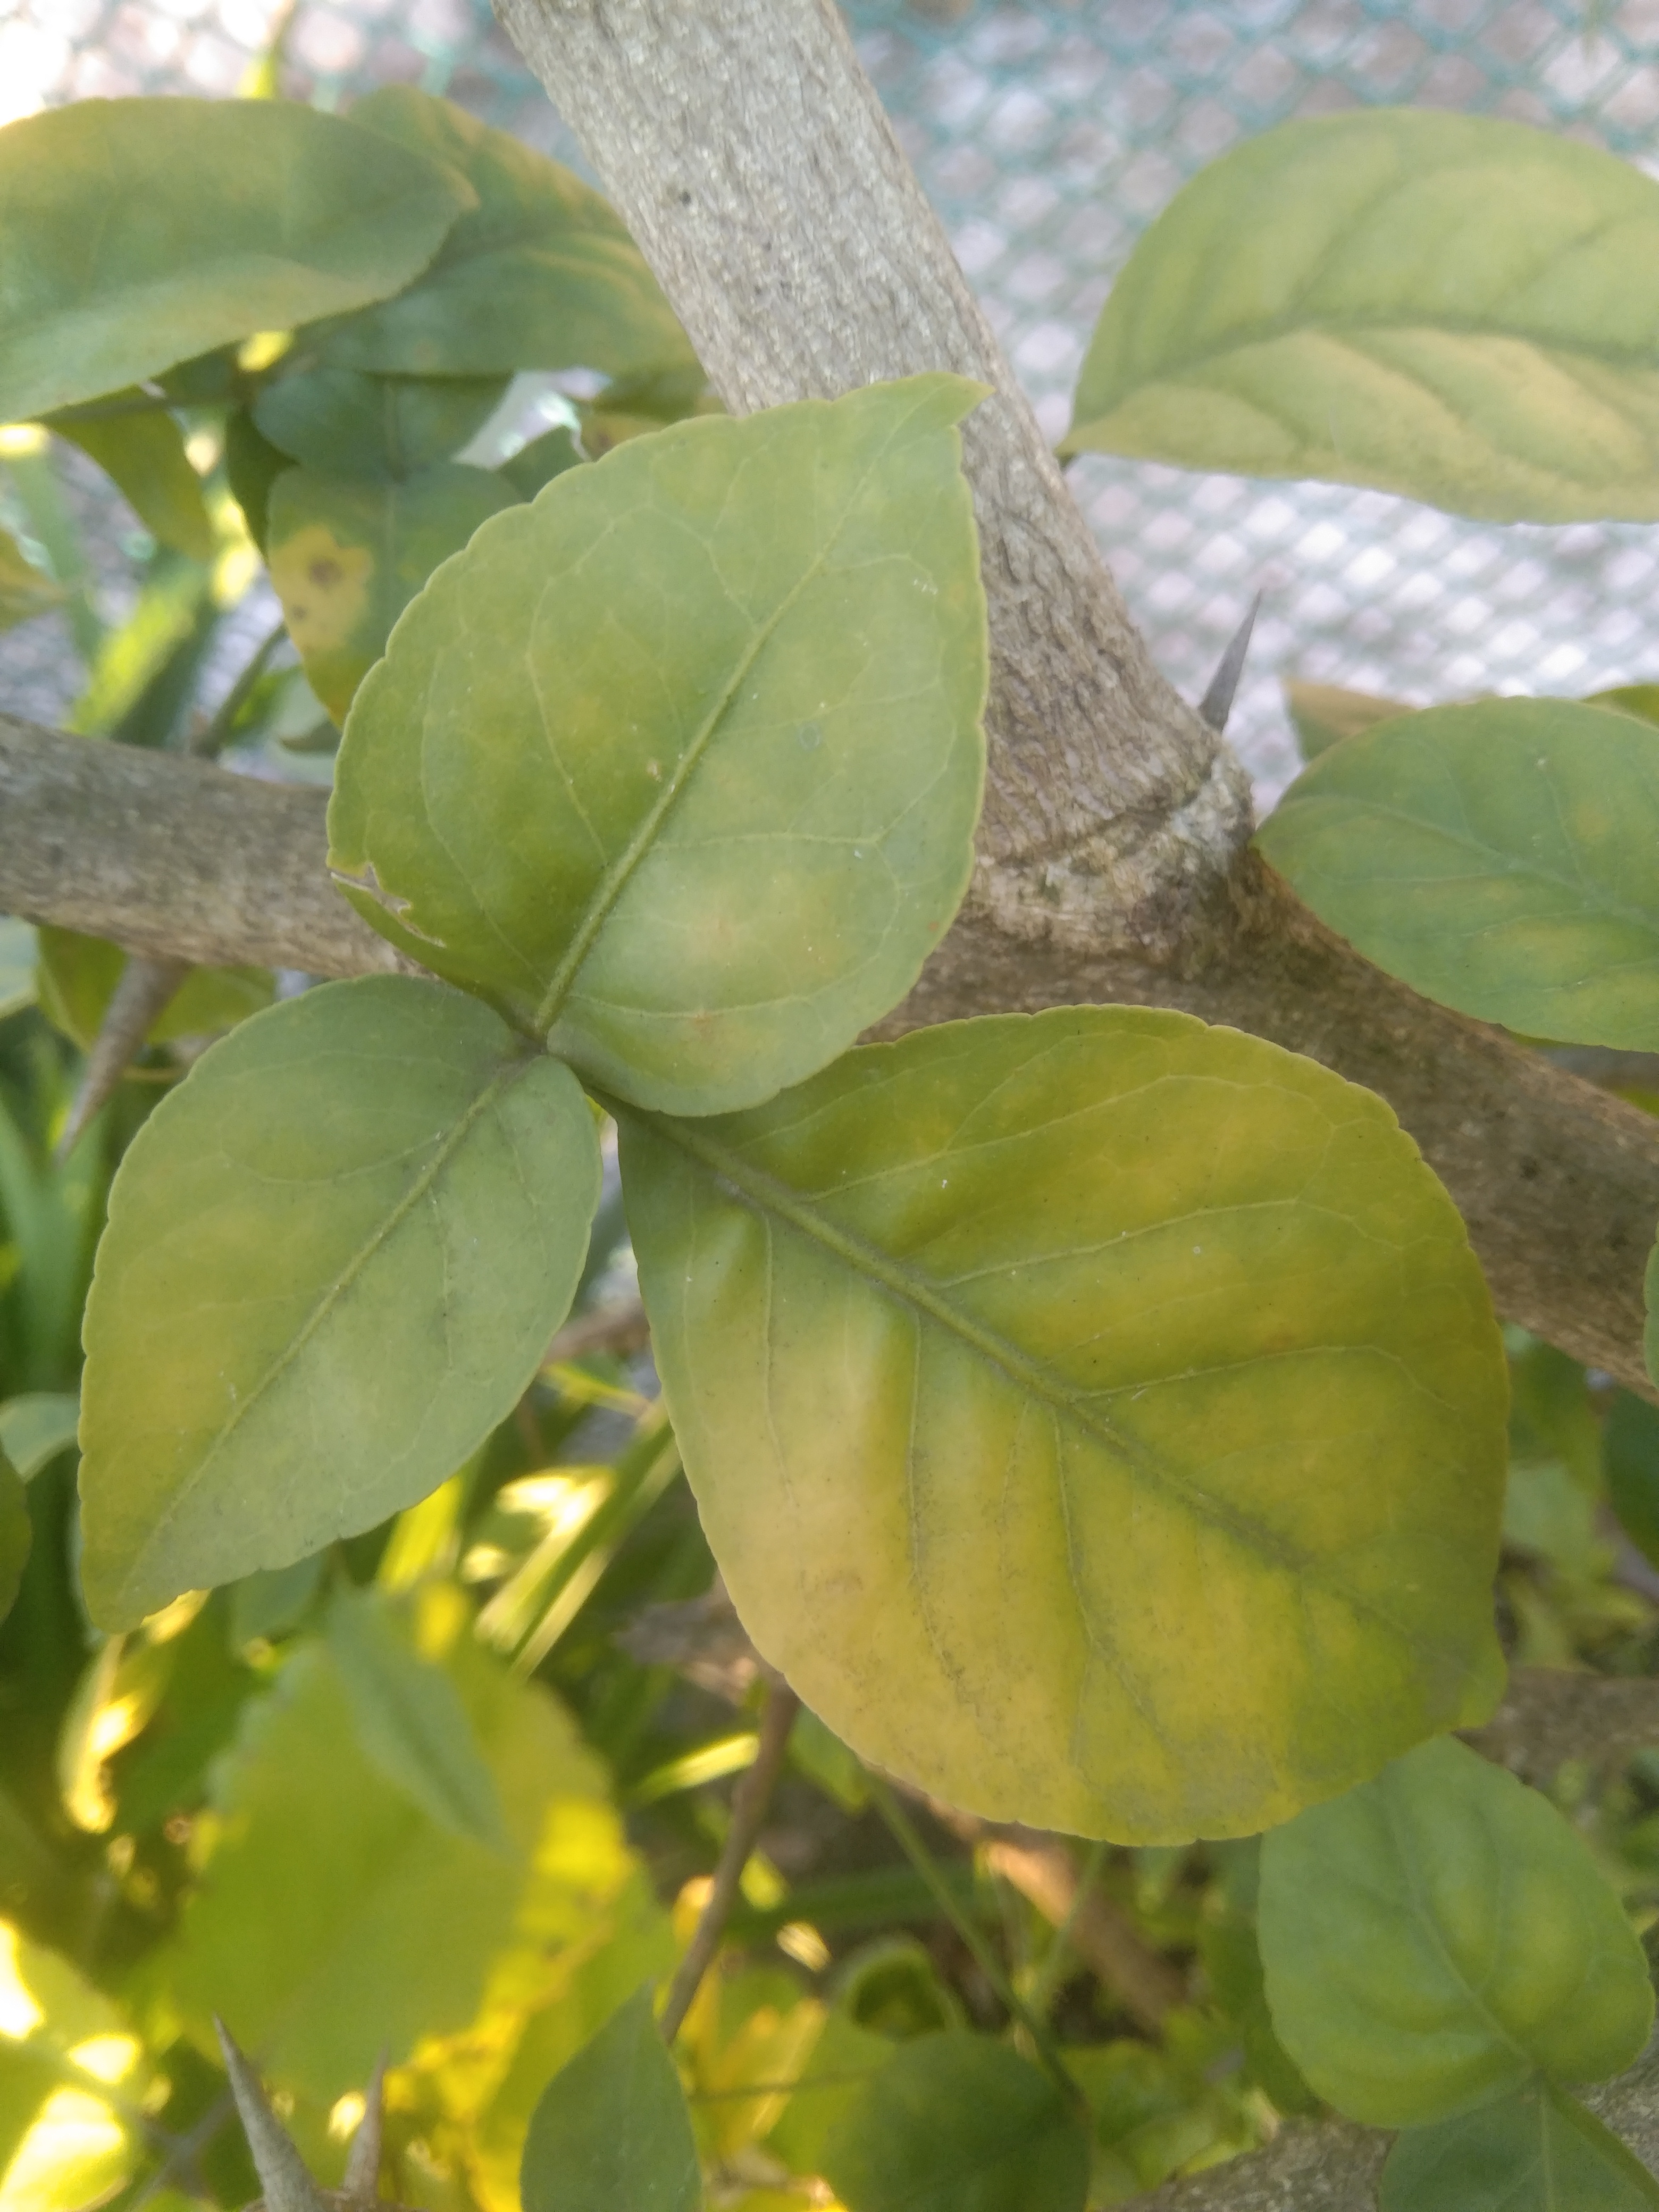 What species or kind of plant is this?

wood apple
